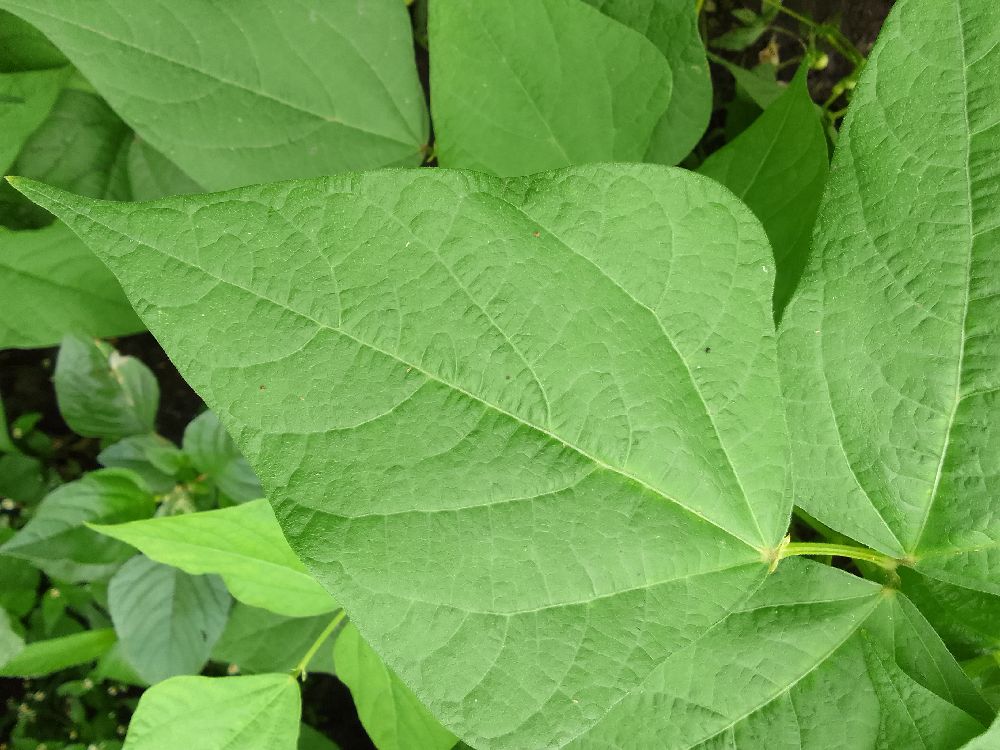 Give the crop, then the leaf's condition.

common bean, healthy
